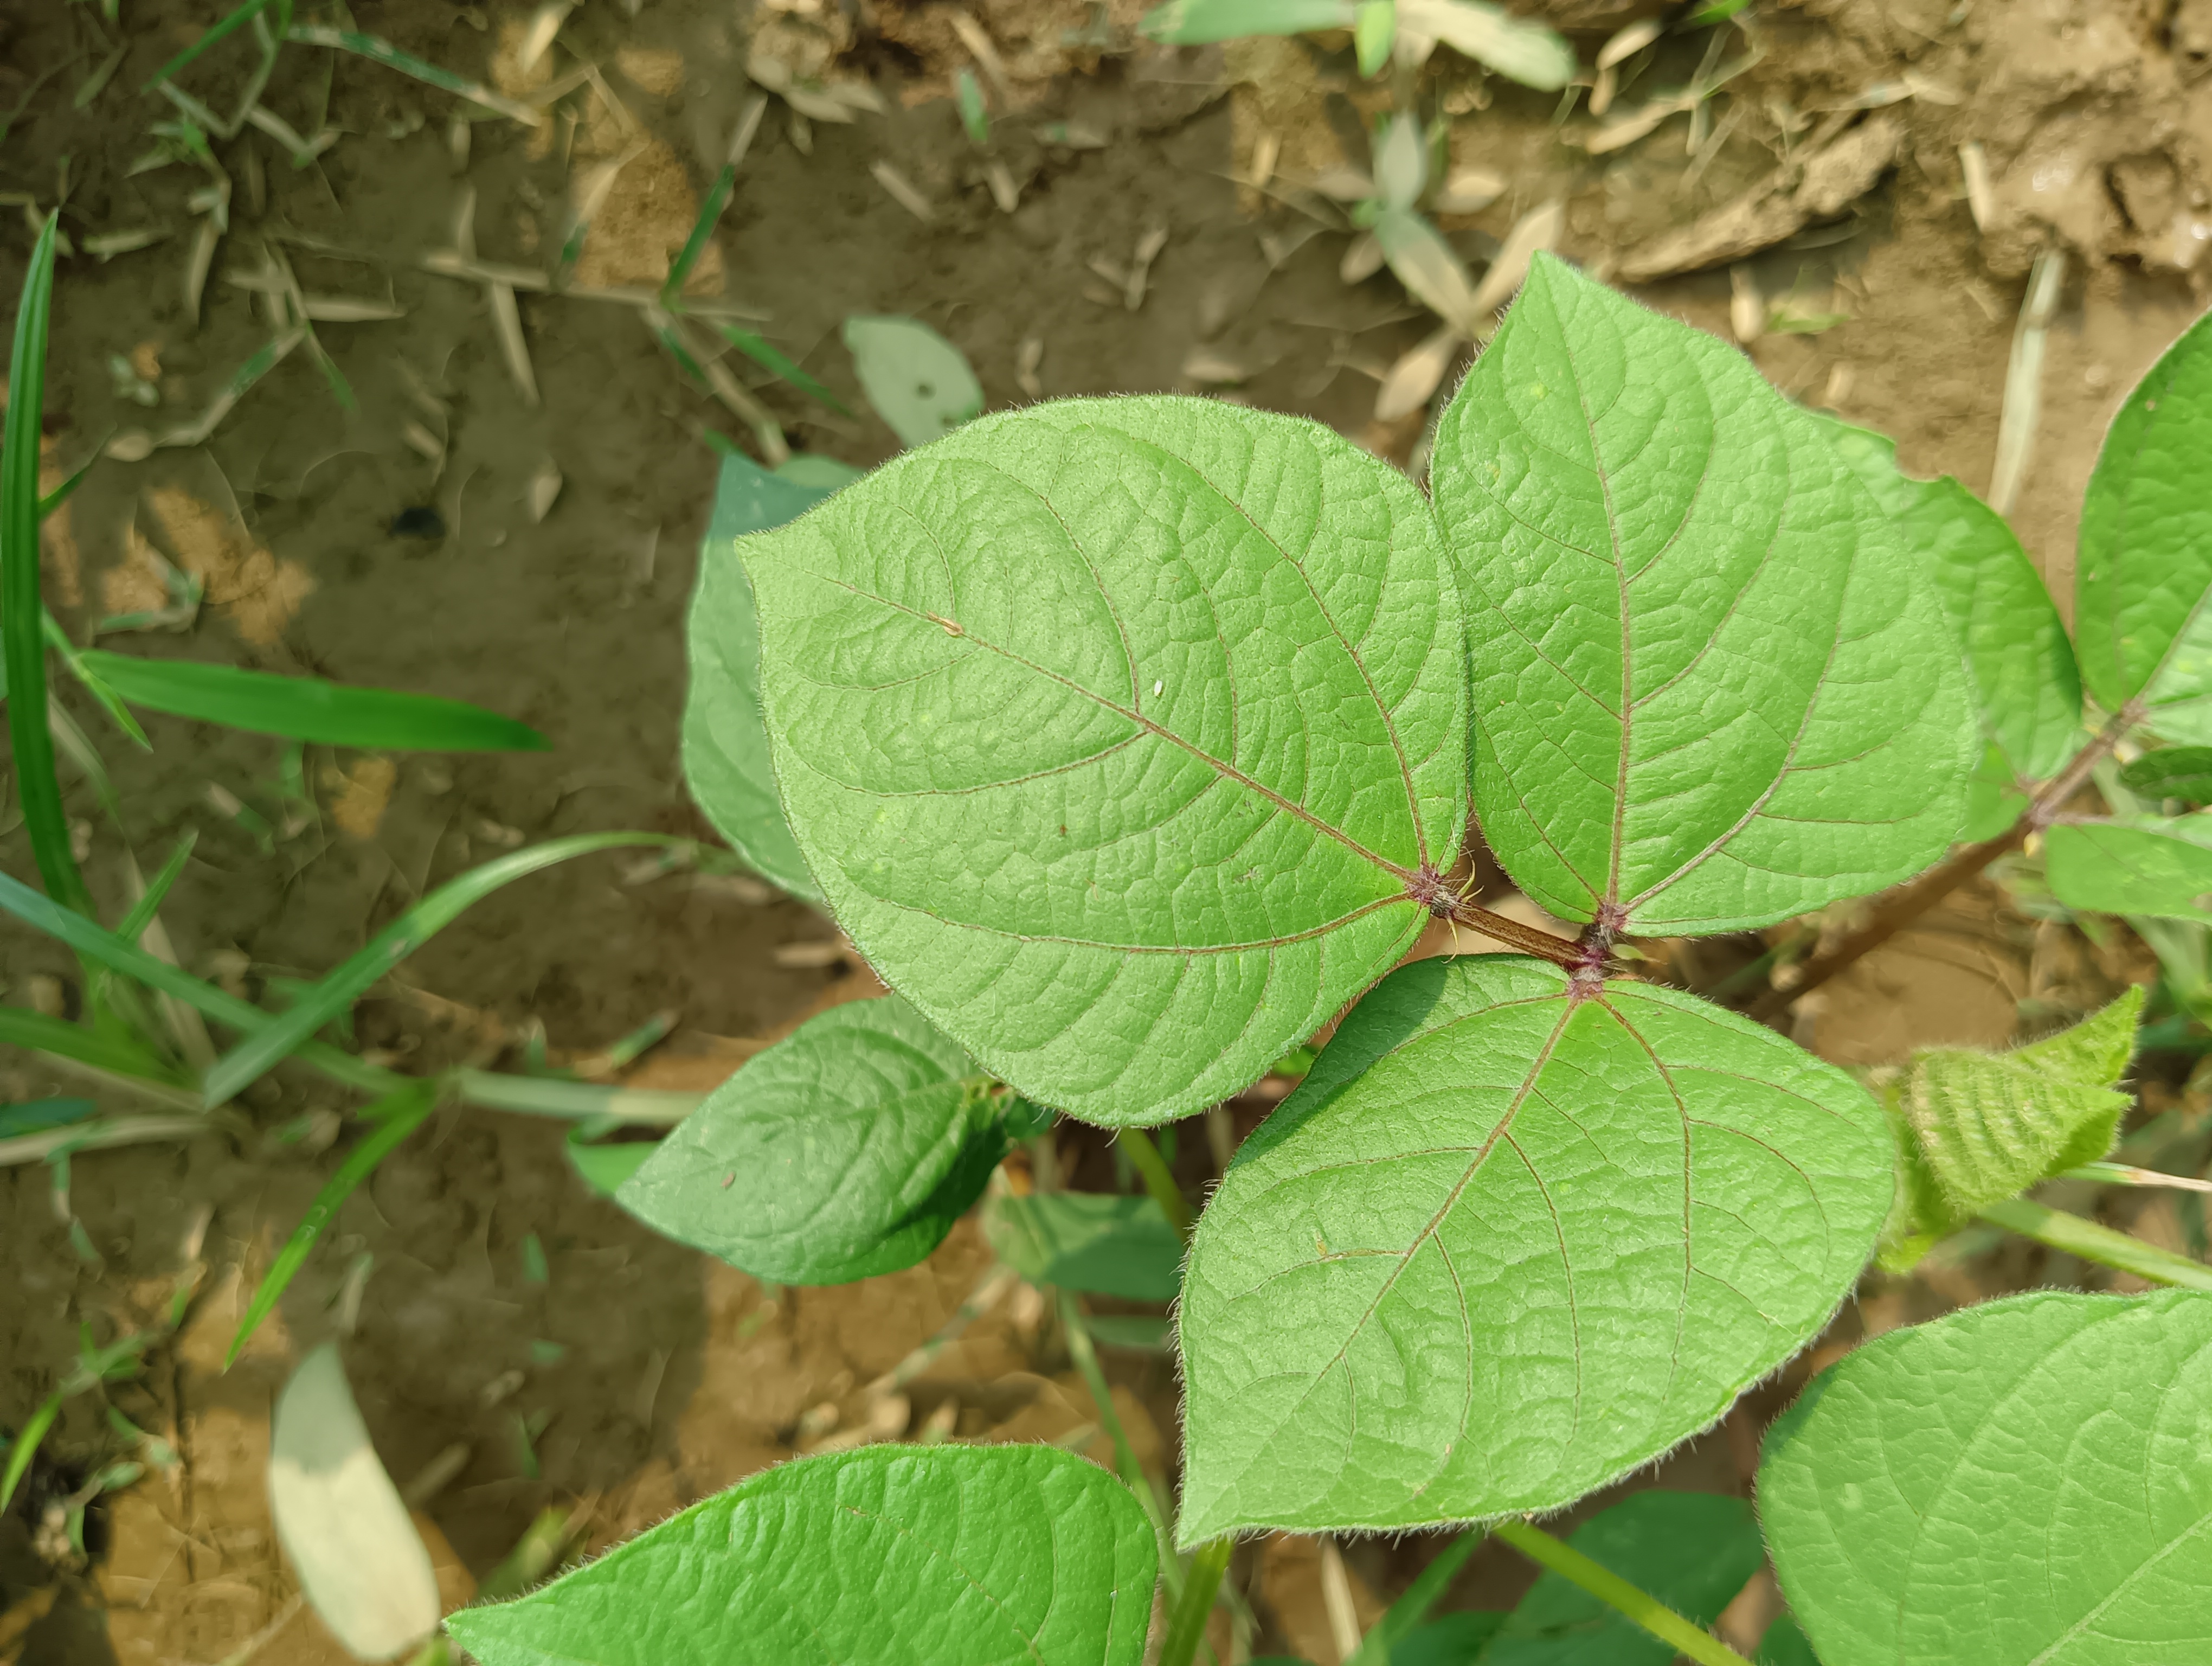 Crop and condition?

mungbean, healthy
